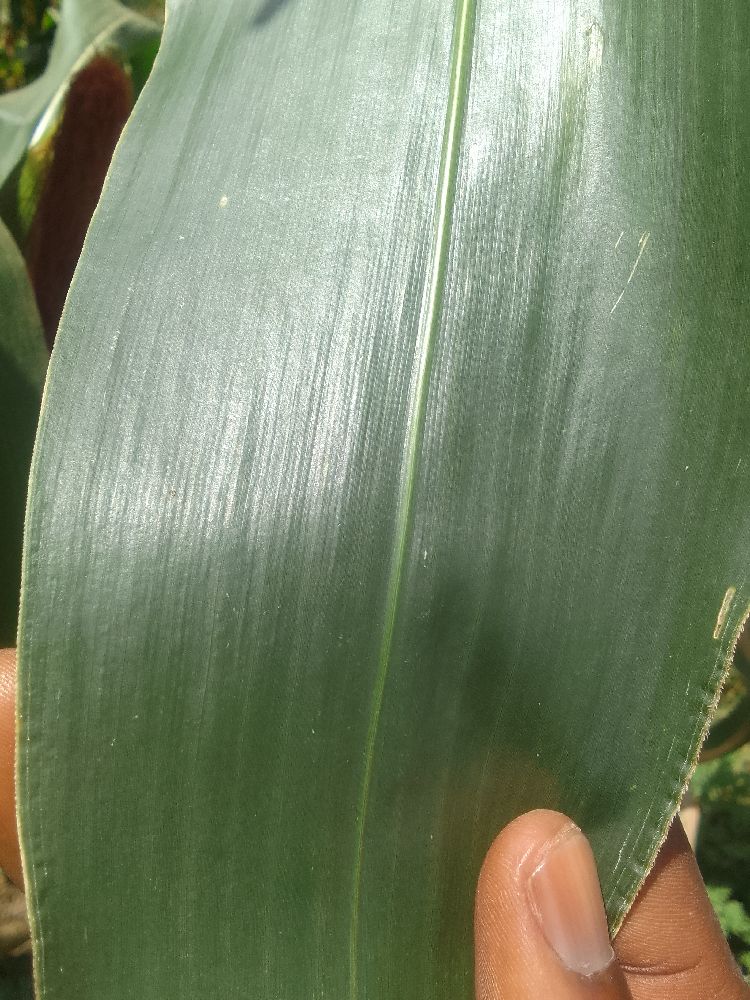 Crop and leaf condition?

maize, healthy
